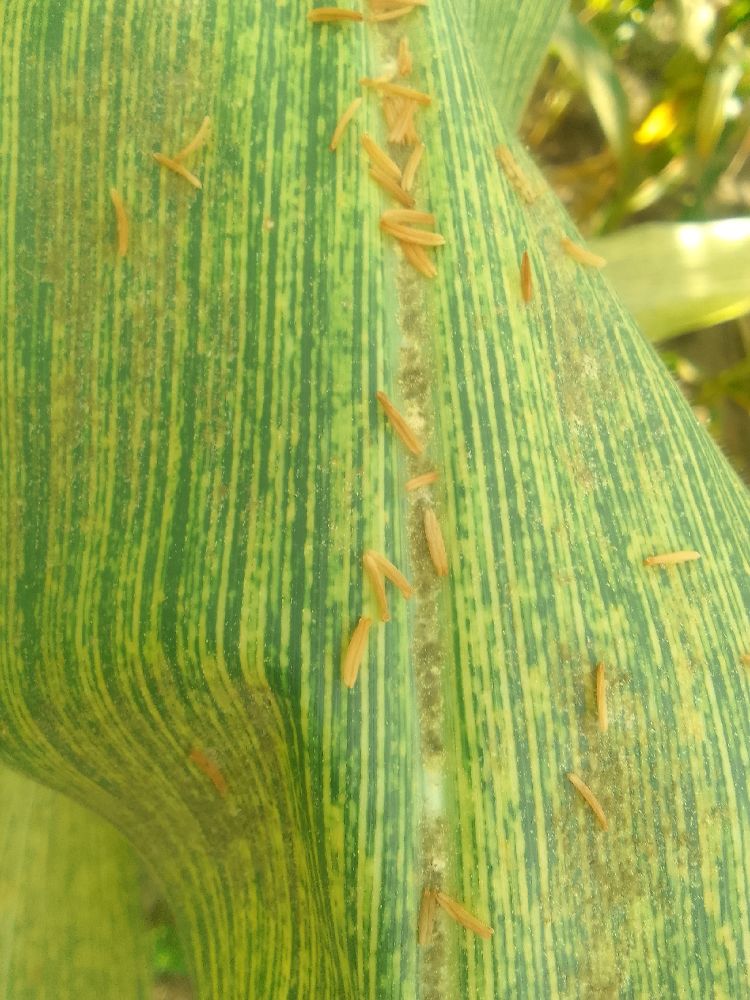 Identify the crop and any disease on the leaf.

maize, maize streak virus
